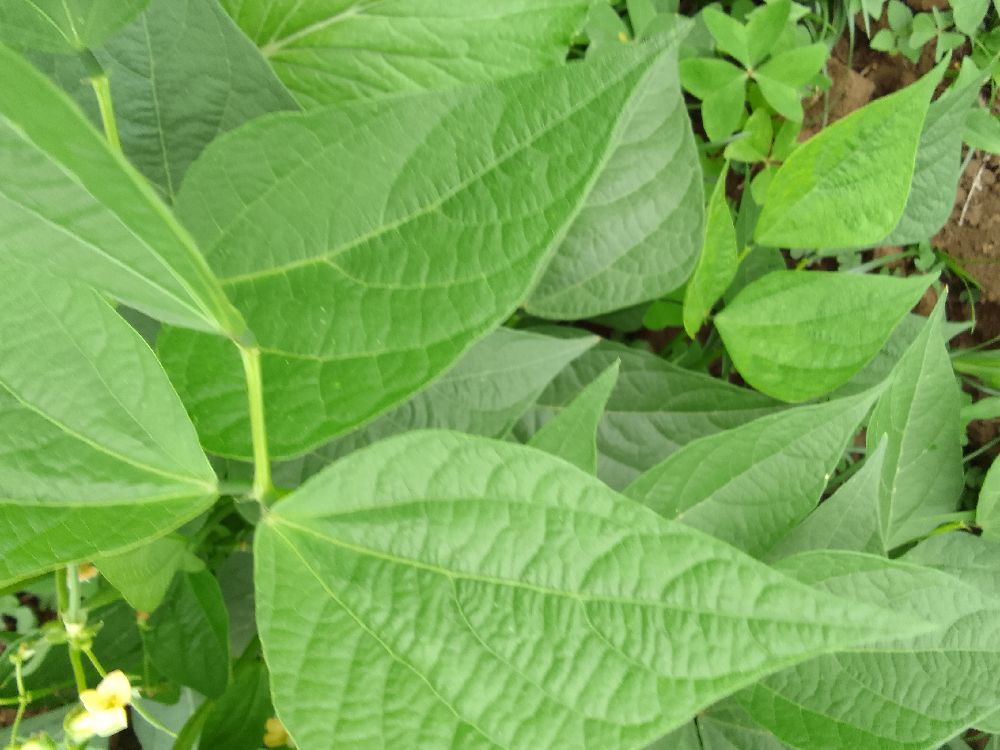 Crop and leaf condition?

common bean, healthy
